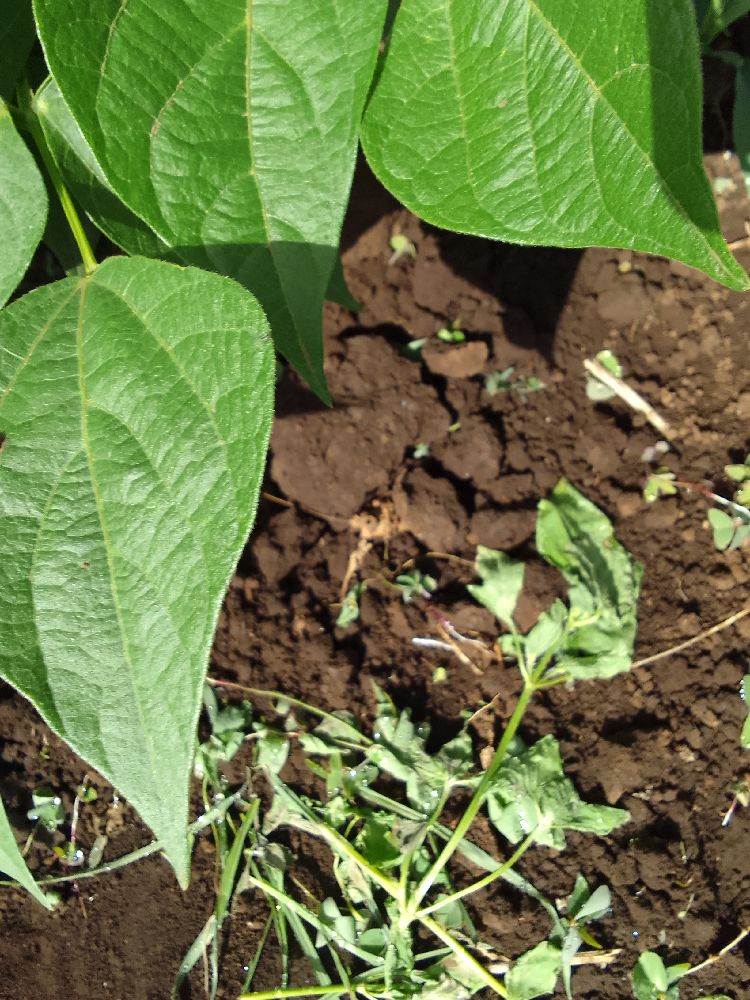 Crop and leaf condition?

common bean, healthy
